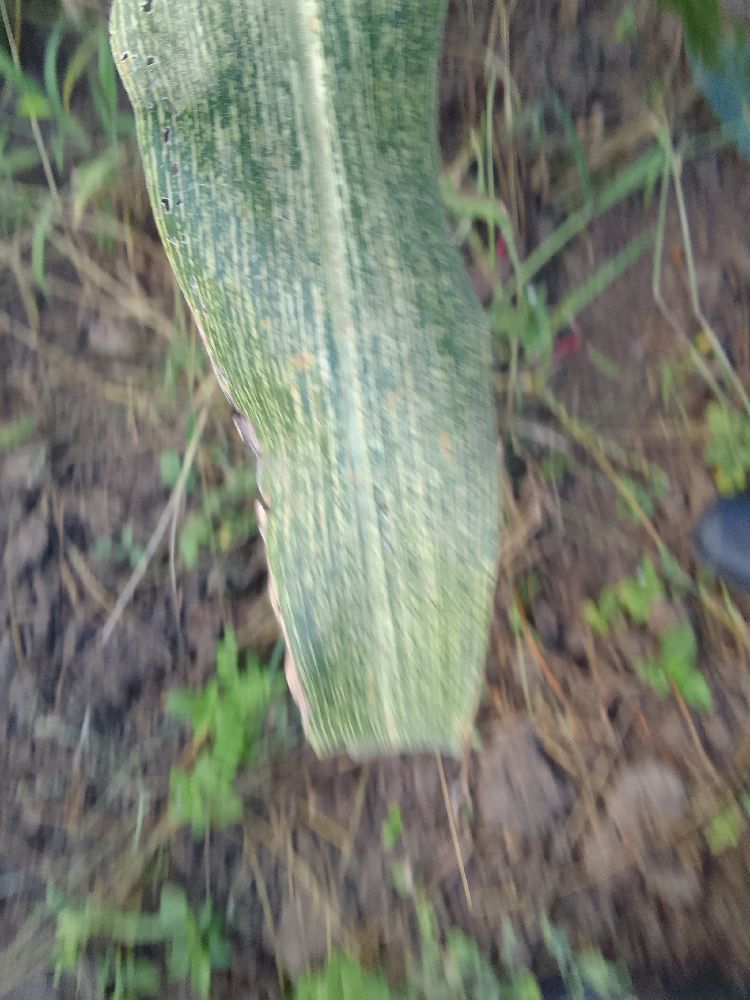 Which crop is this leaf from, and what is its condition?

maize, maize streak virus
